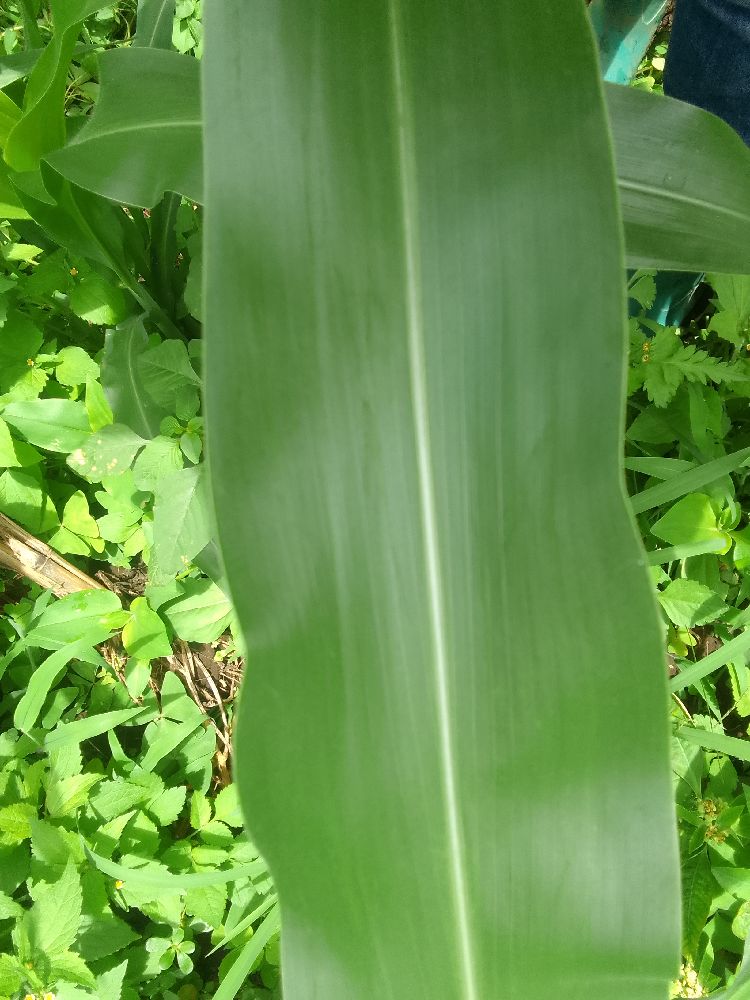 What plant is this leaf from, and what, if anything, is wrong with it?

maize, healthy
